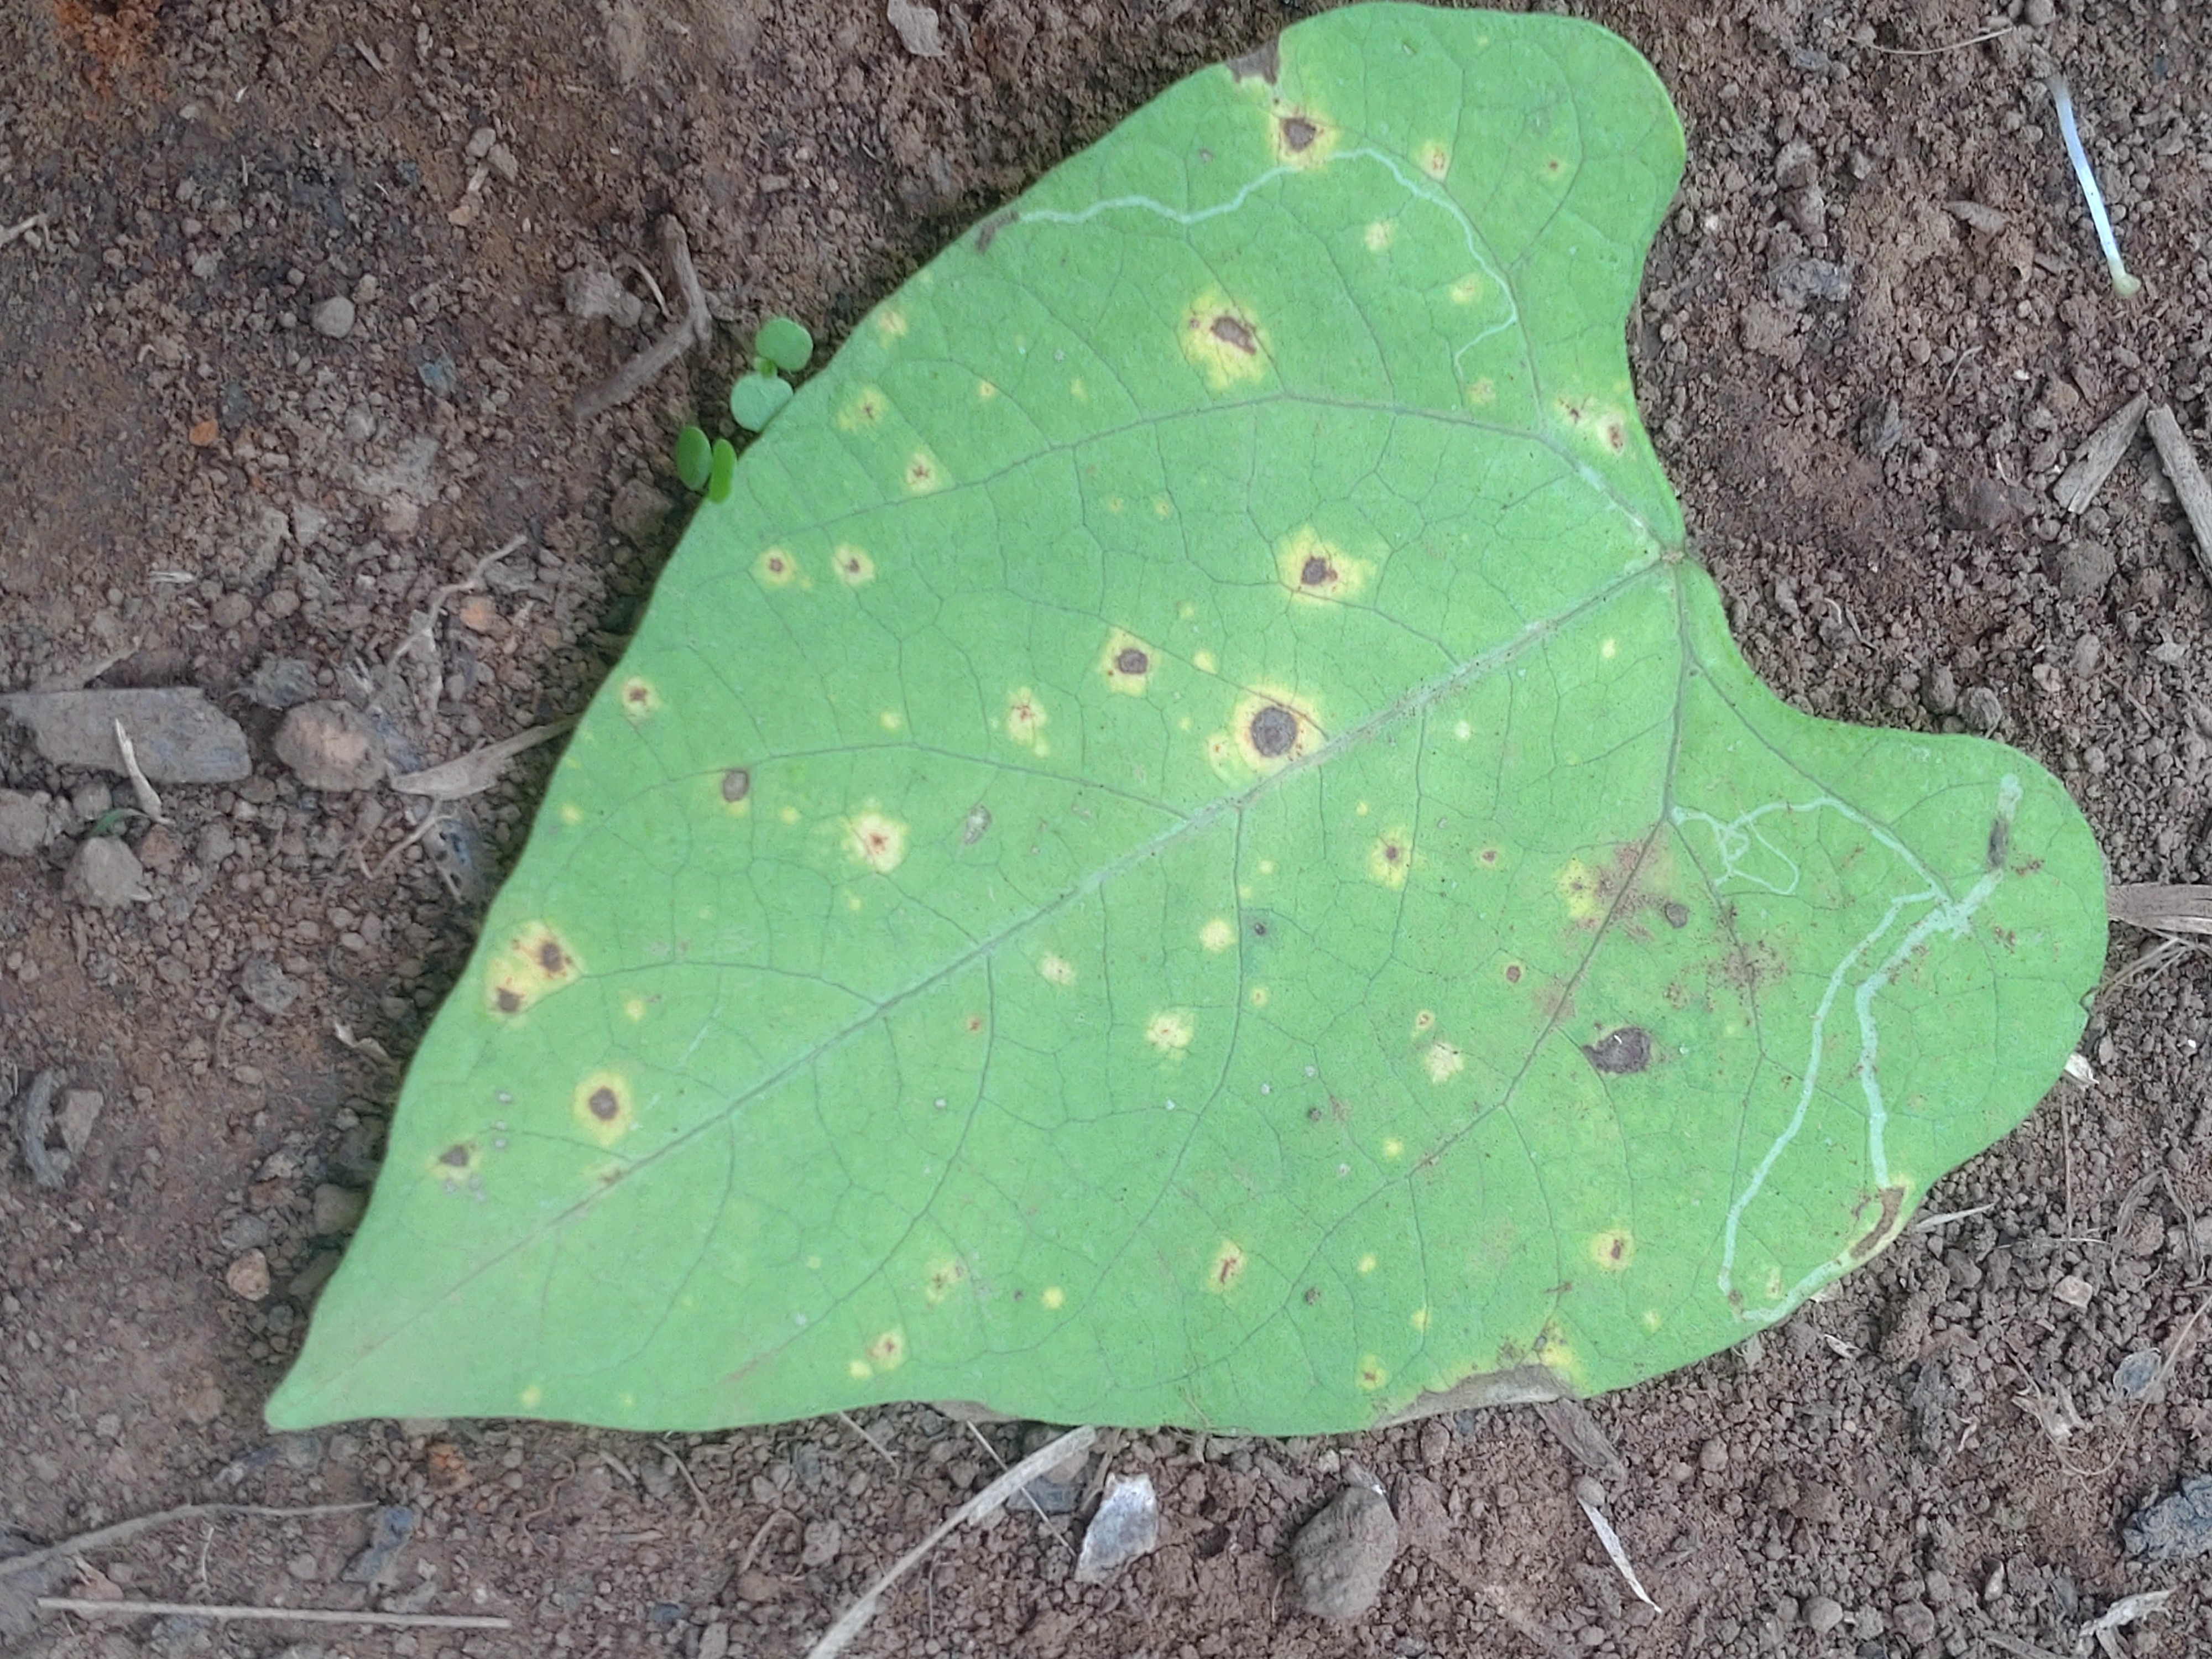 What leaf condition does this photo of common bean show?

rust
